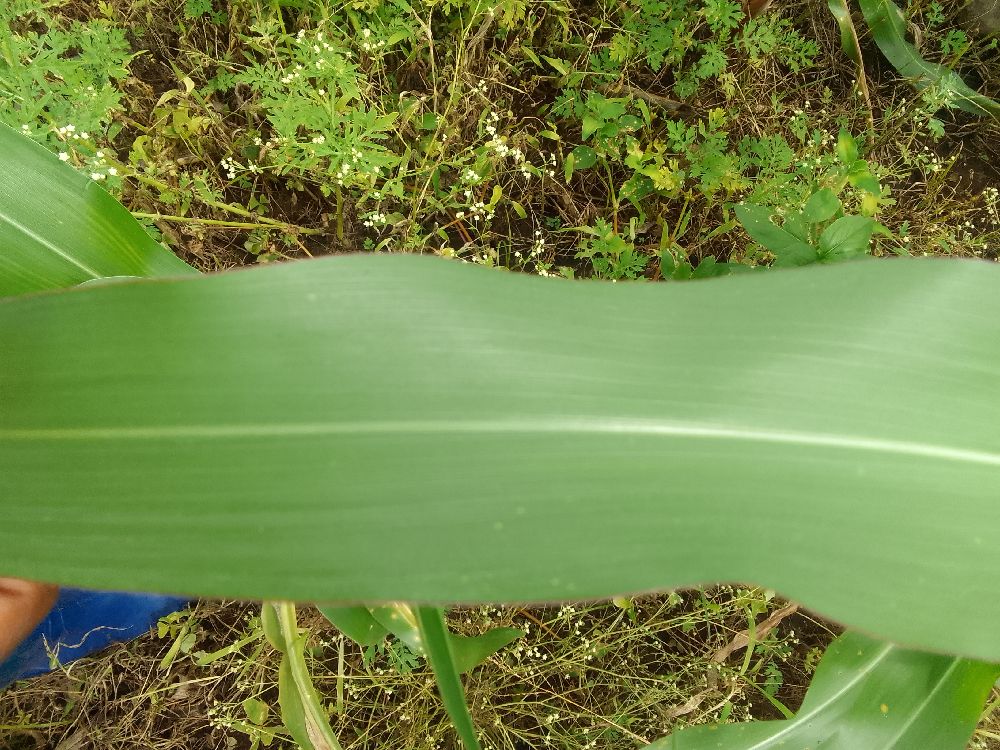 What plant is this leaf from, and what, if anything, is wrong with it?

maize, healthy
